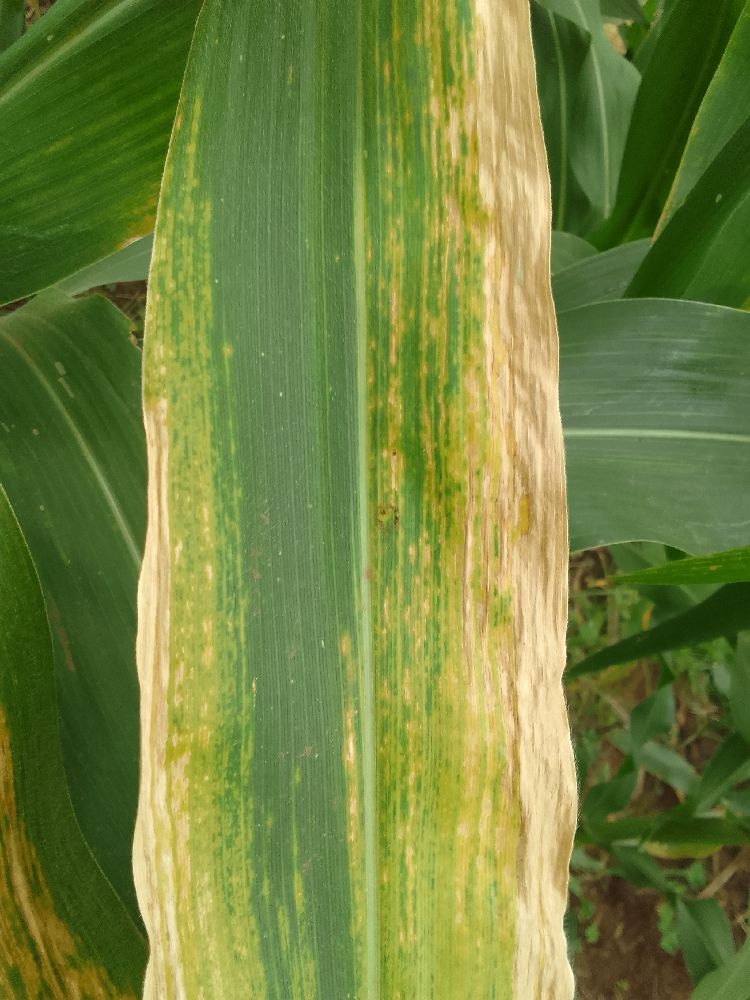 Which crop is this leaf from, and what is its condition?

maize, maize lethal necrosis
